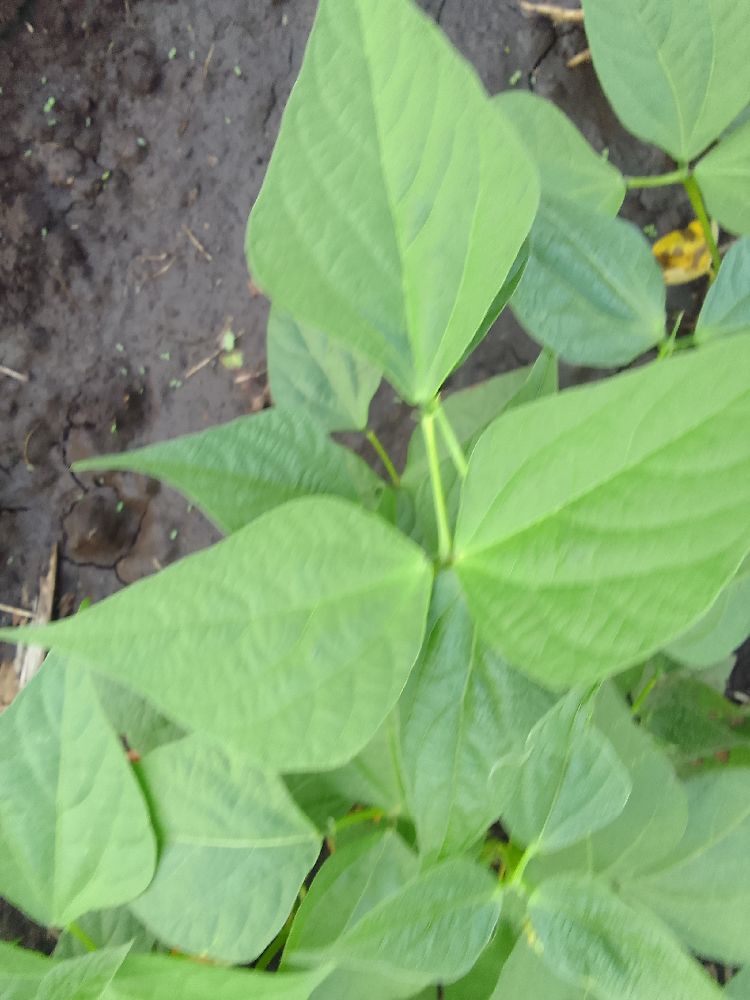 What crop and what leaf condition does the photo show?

common bean, healthy
